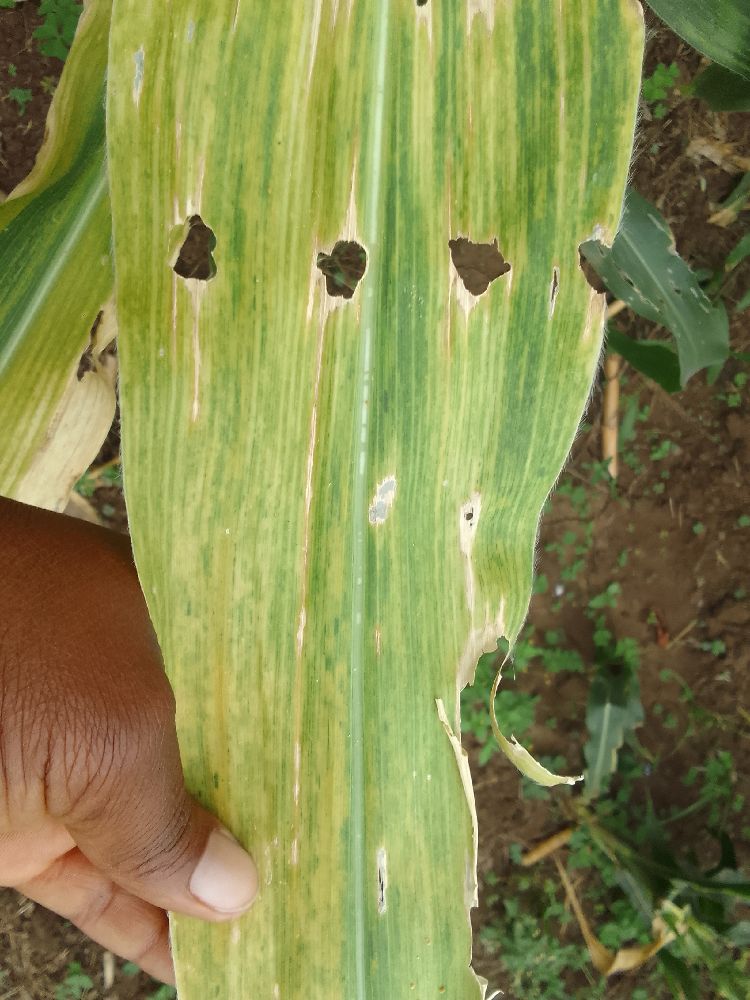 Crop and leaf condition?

maize, maize lethal necrosis
